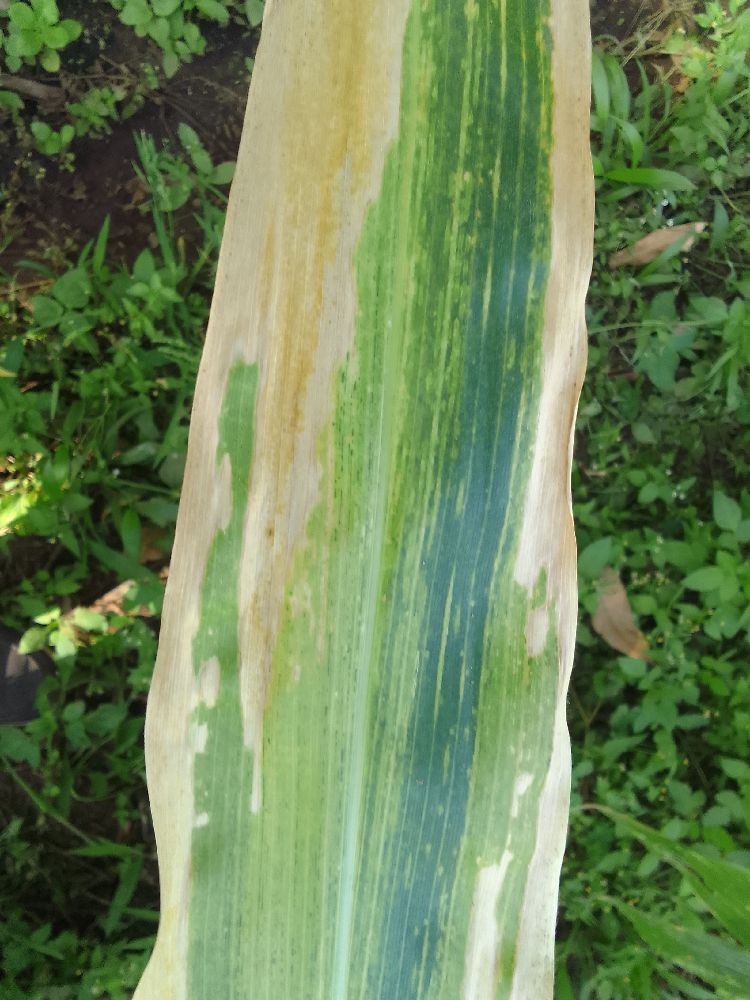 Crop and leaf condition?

maize, maize lethal necrosis
